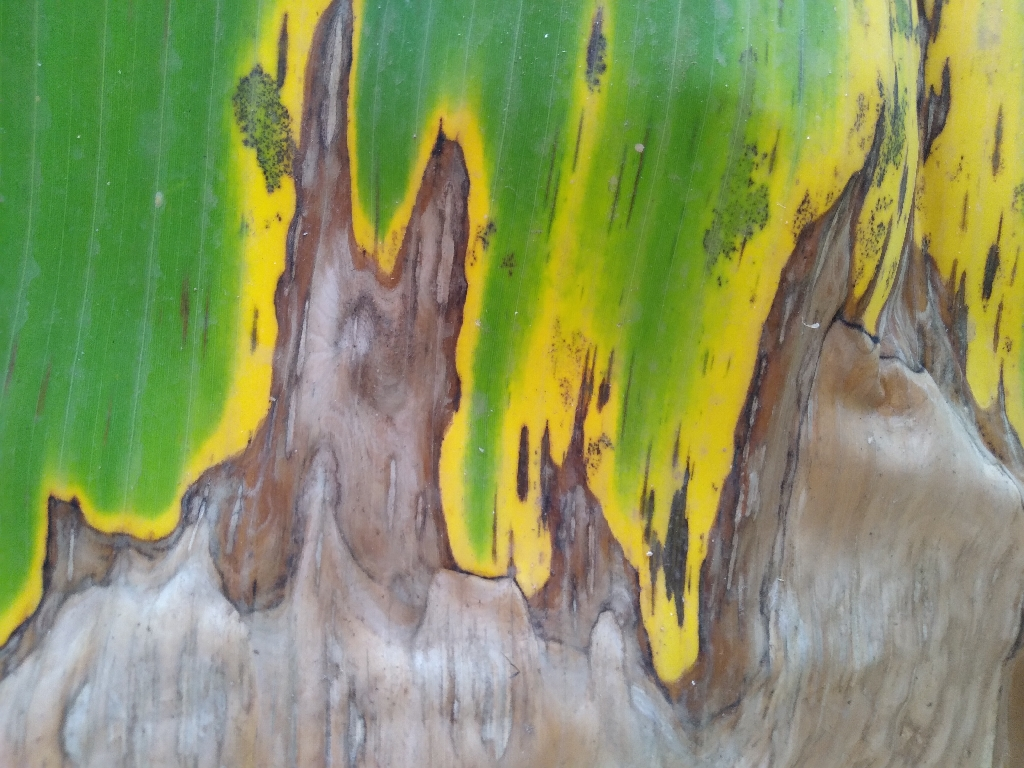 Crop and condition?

banana, black sigatoka
